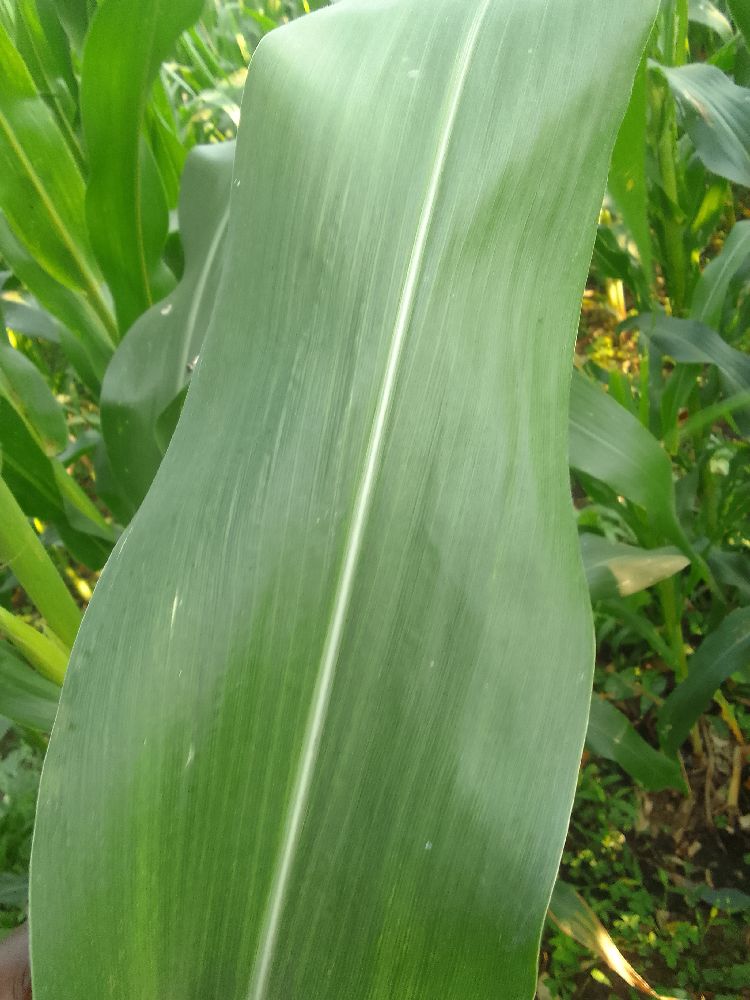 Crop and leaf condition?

maize, healthy
